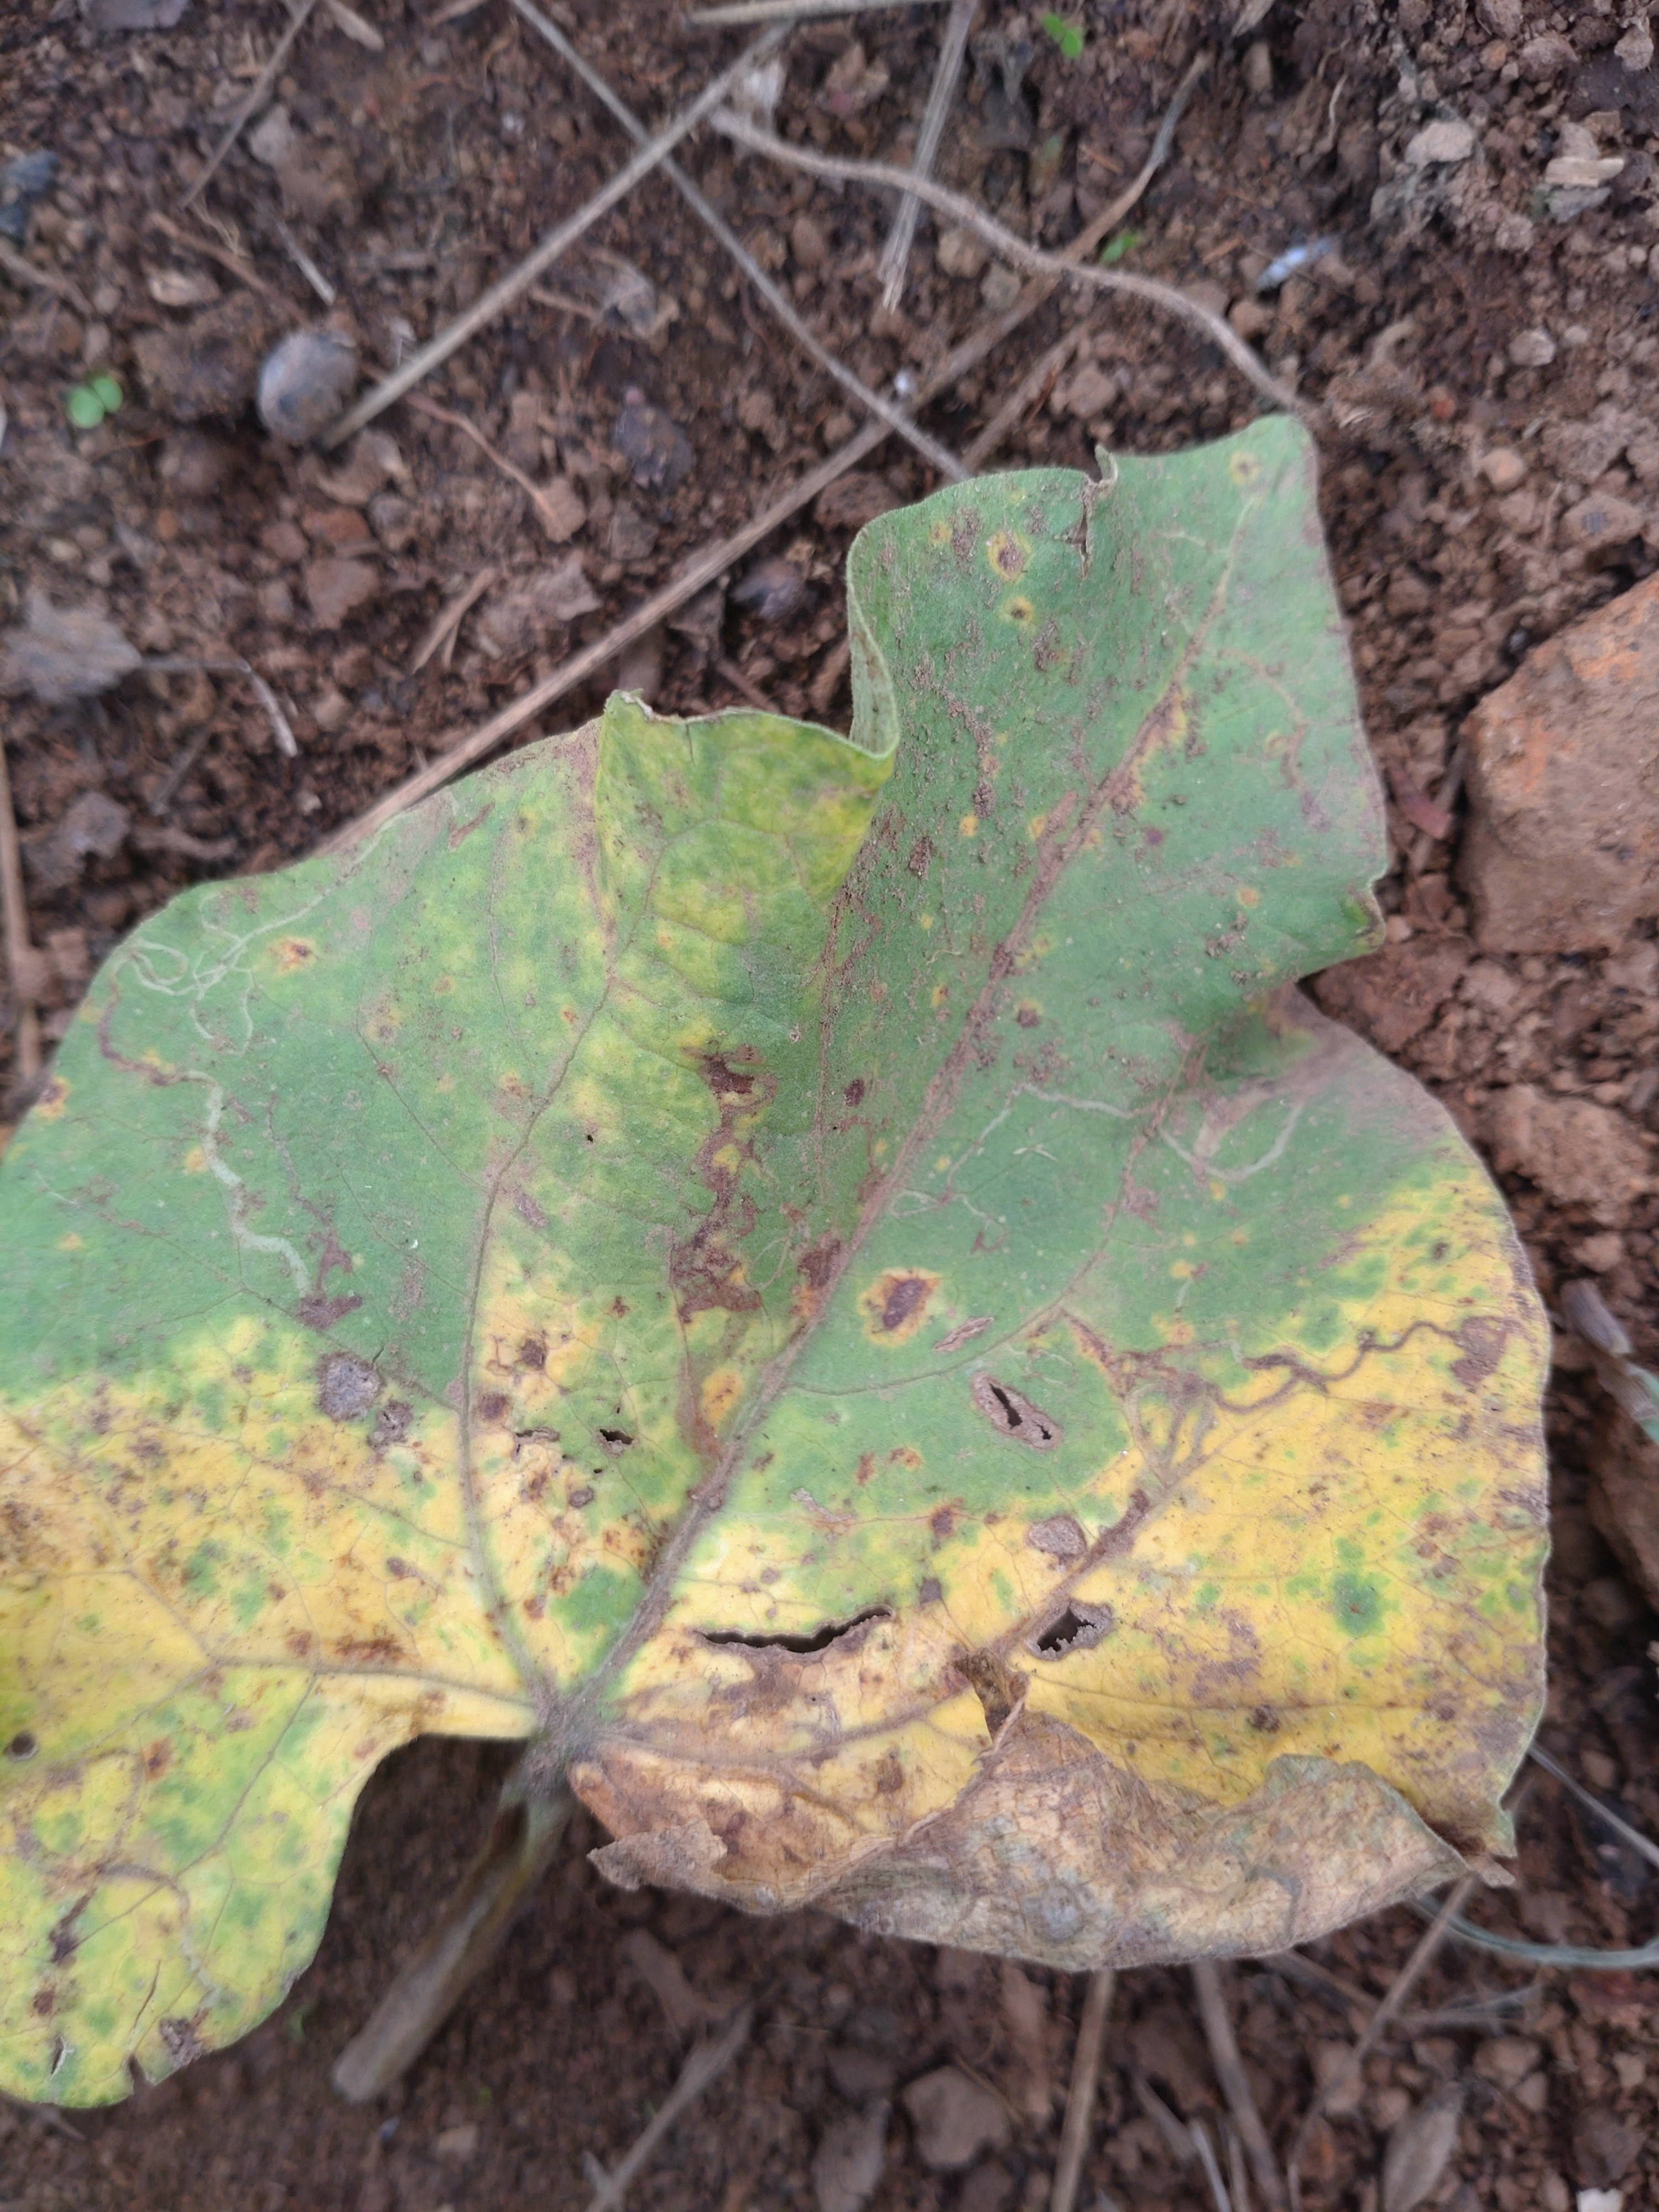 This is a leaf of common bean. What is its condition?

rust
